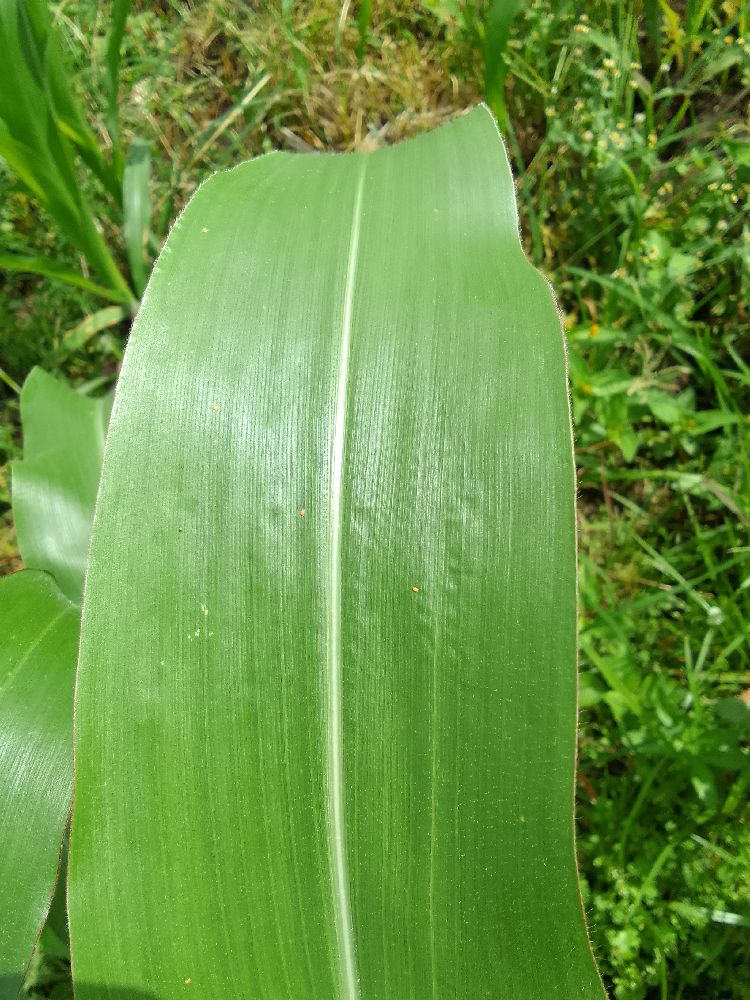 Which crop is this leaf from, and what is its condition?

maize, healthy
